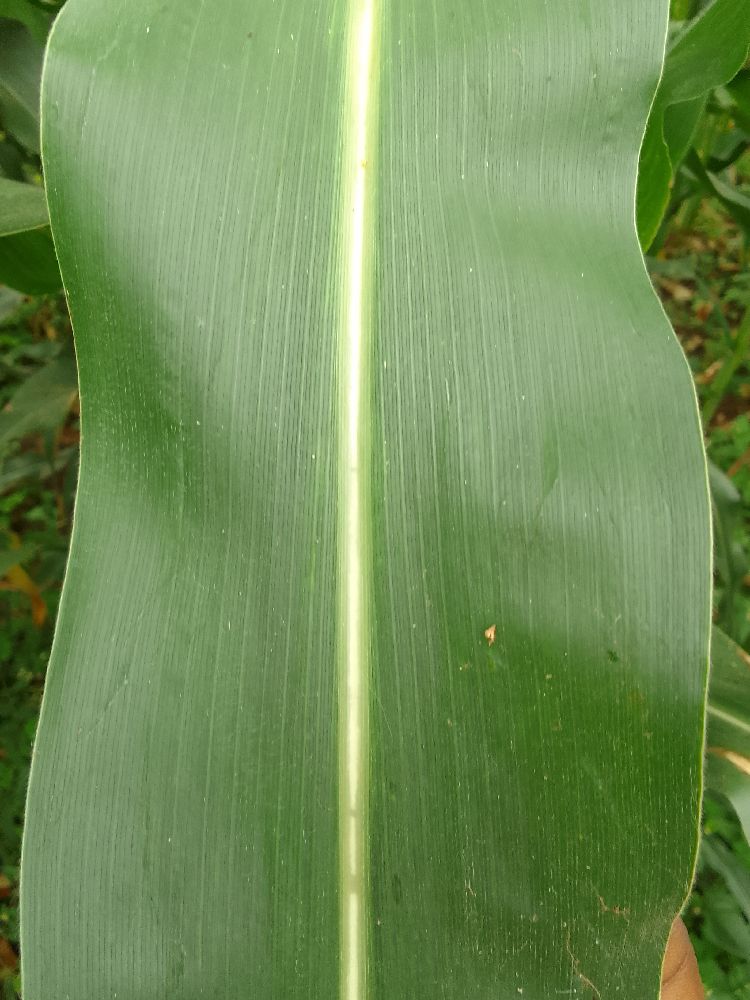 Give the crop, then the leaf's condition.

maize, healthy
